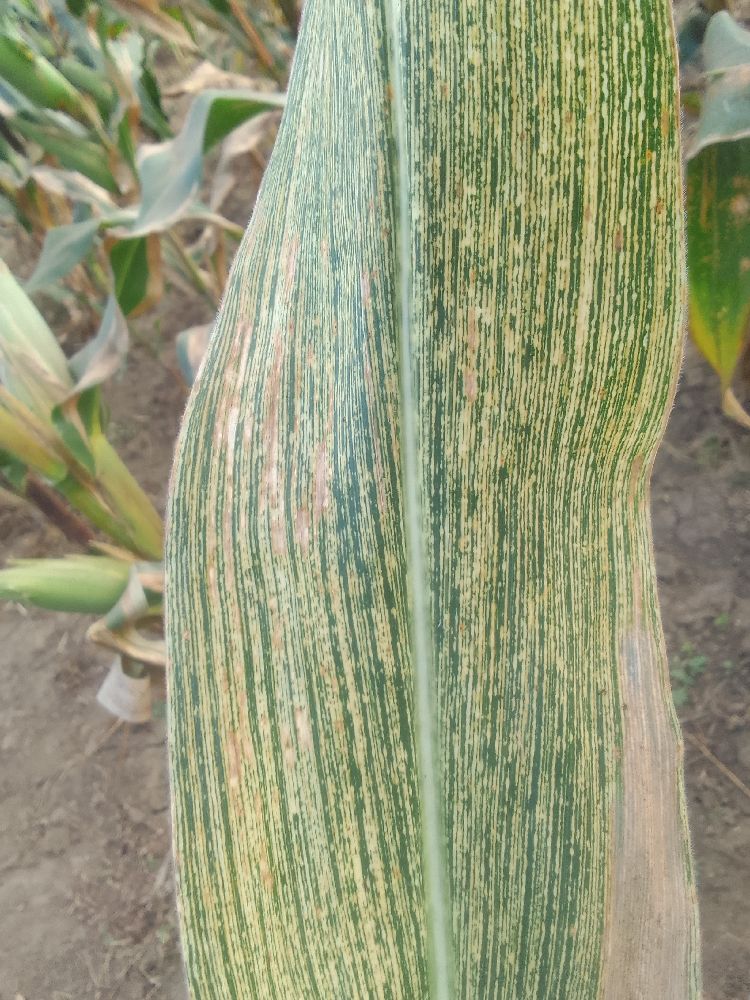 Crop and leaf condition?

maize, maize streak virus
